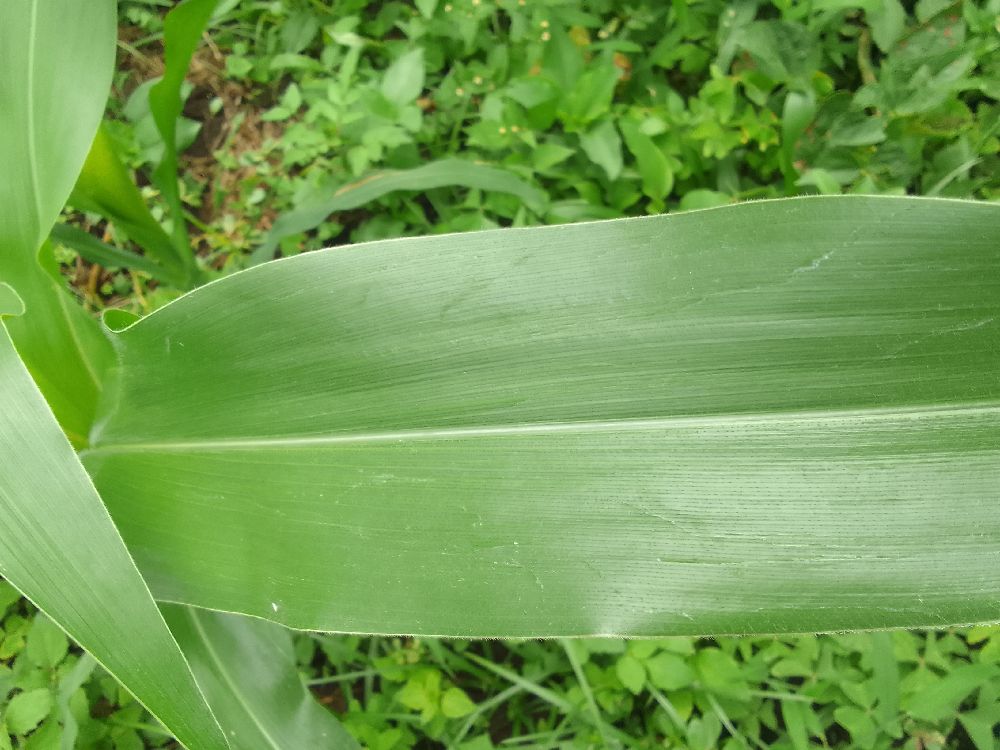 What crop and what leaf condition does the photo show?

maize, healthy
